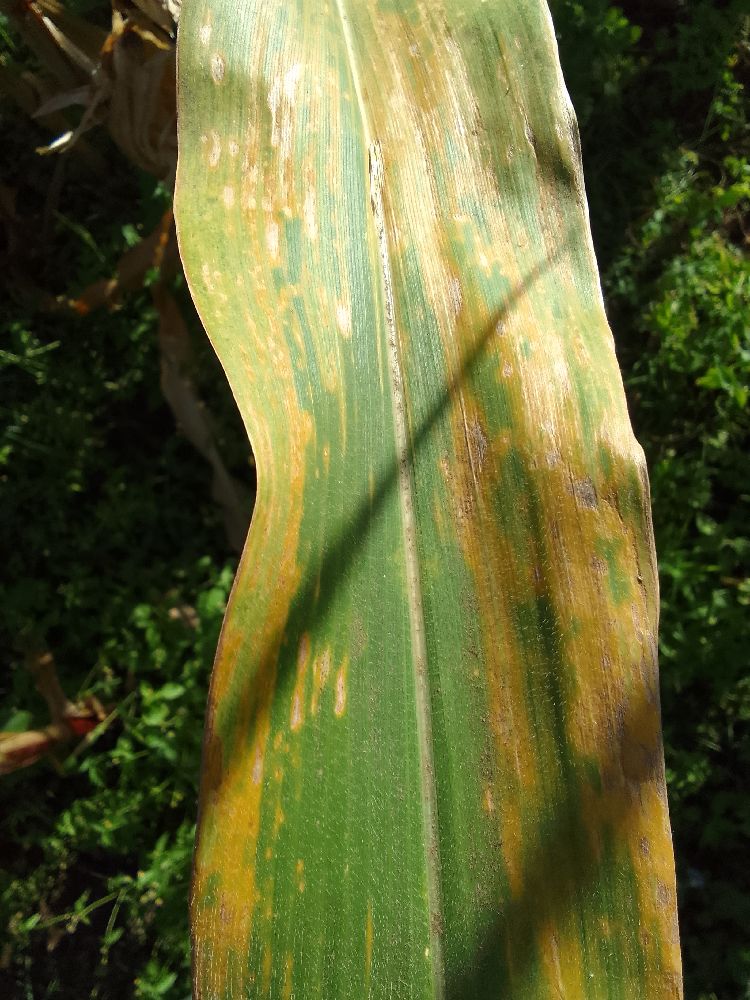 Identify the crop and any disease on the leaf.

maize, maize lethal necrosis
